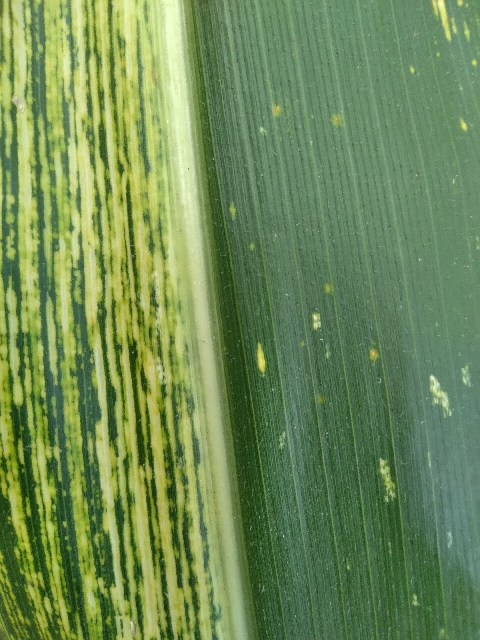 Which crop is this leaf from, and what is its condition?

maize, maize streak virus
